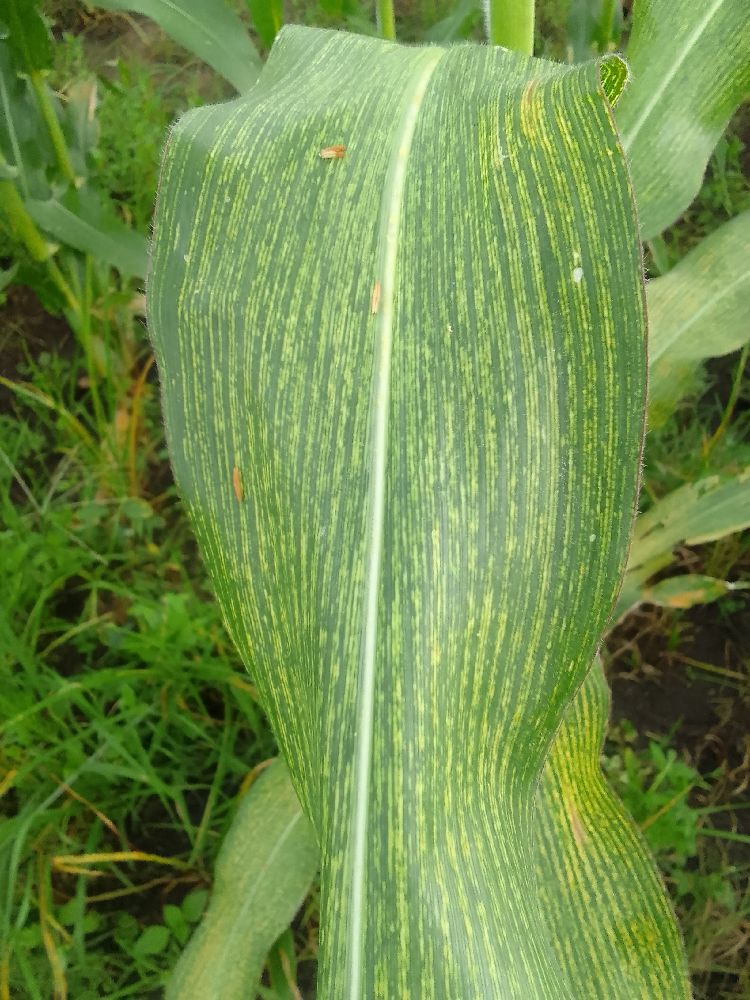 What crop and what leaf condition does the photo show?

maize, maize streak virus
